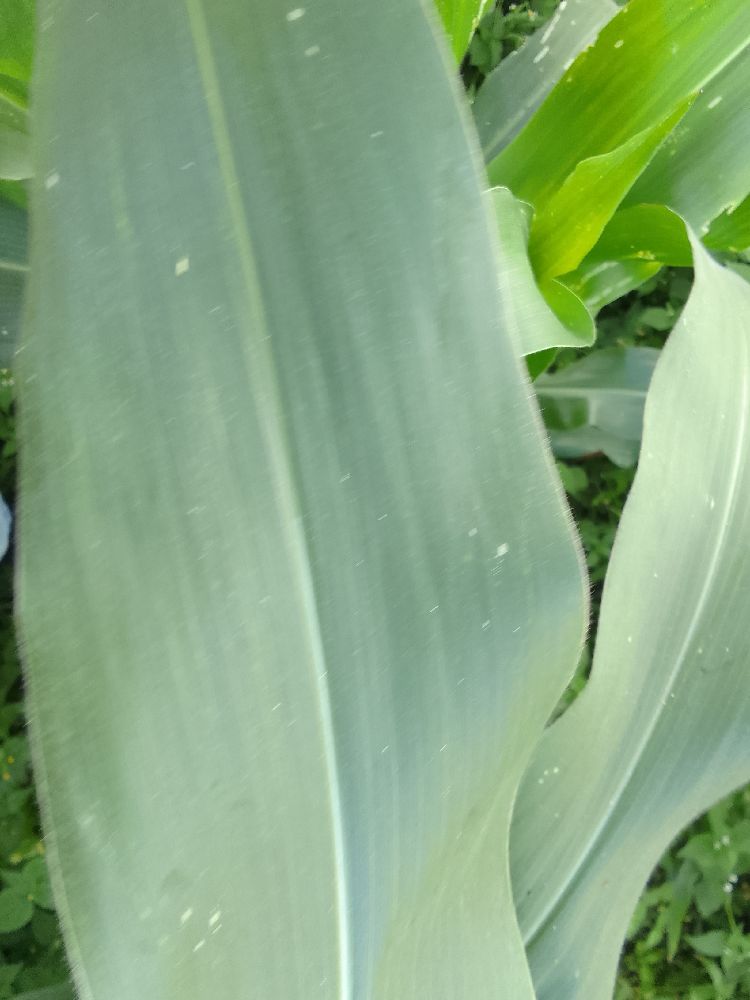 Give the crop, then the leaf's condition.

maize, healthy
